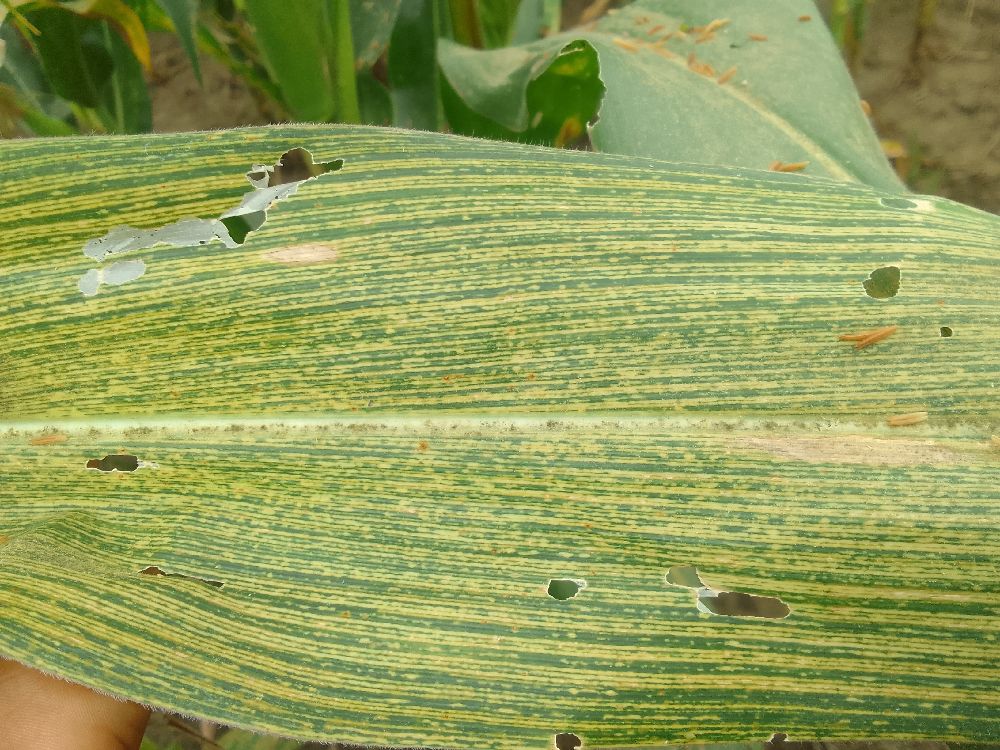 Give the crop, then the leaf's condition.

maize, maize streak virus
